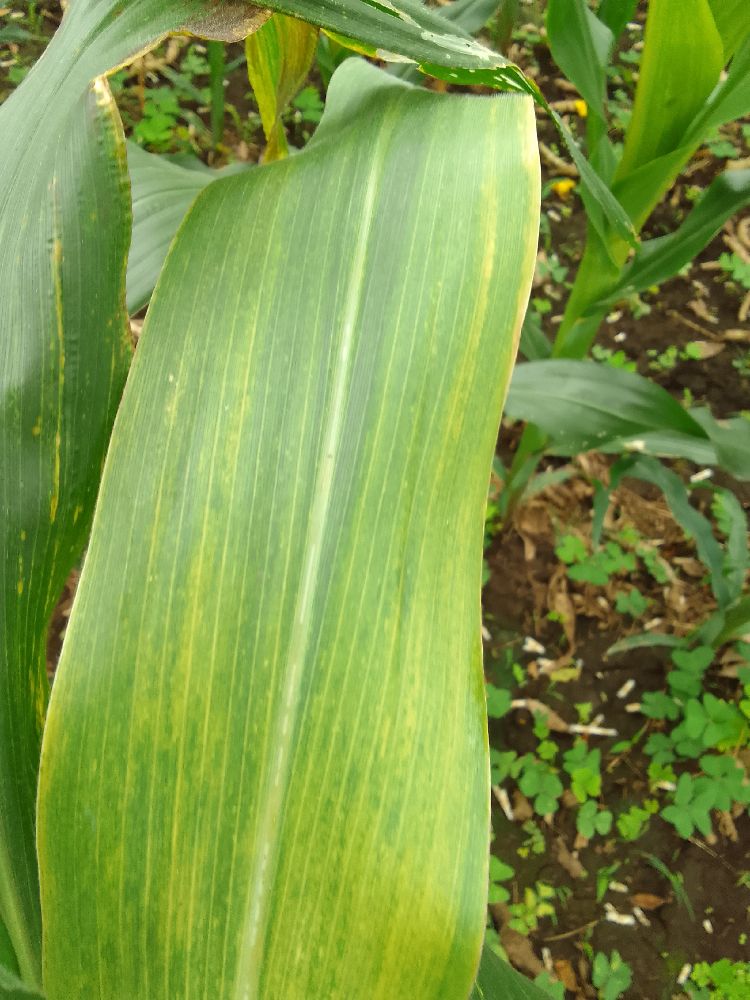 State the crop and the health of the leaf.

maize, maize lethal necrosis
